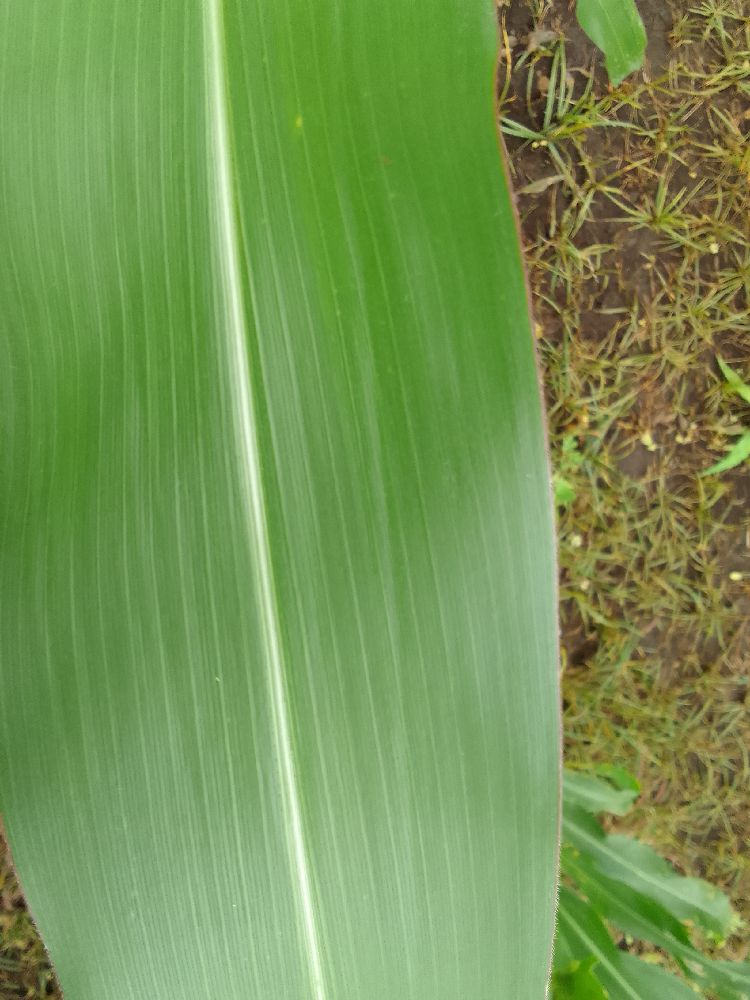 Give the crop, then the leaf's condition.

maize, healthy
